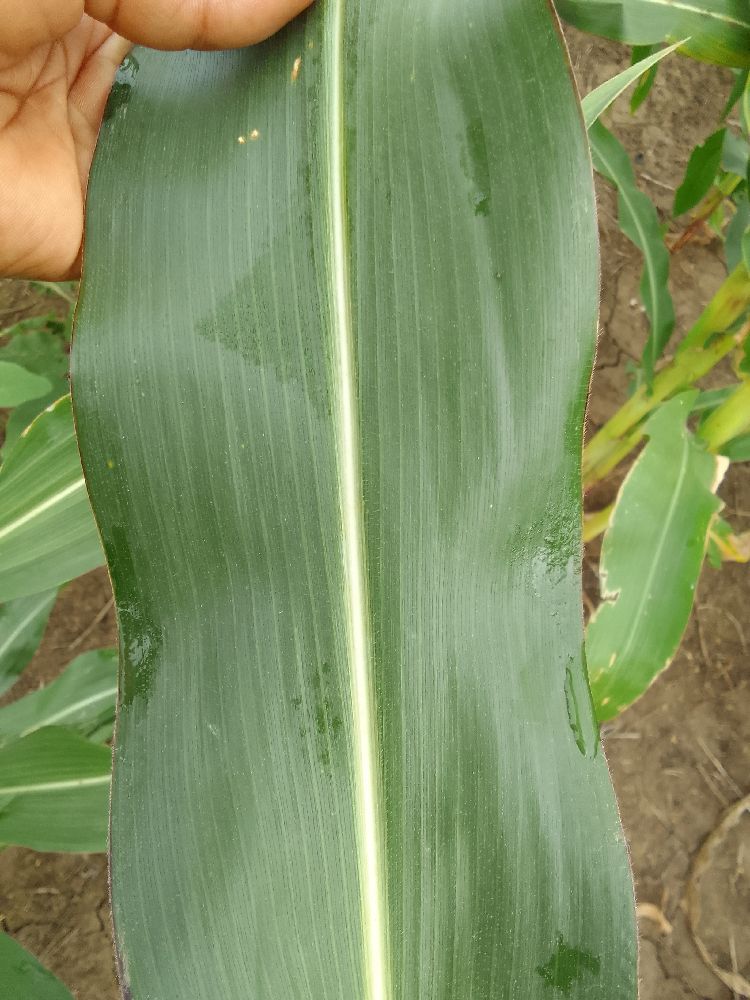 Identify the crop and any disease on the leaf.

maize, healthy
